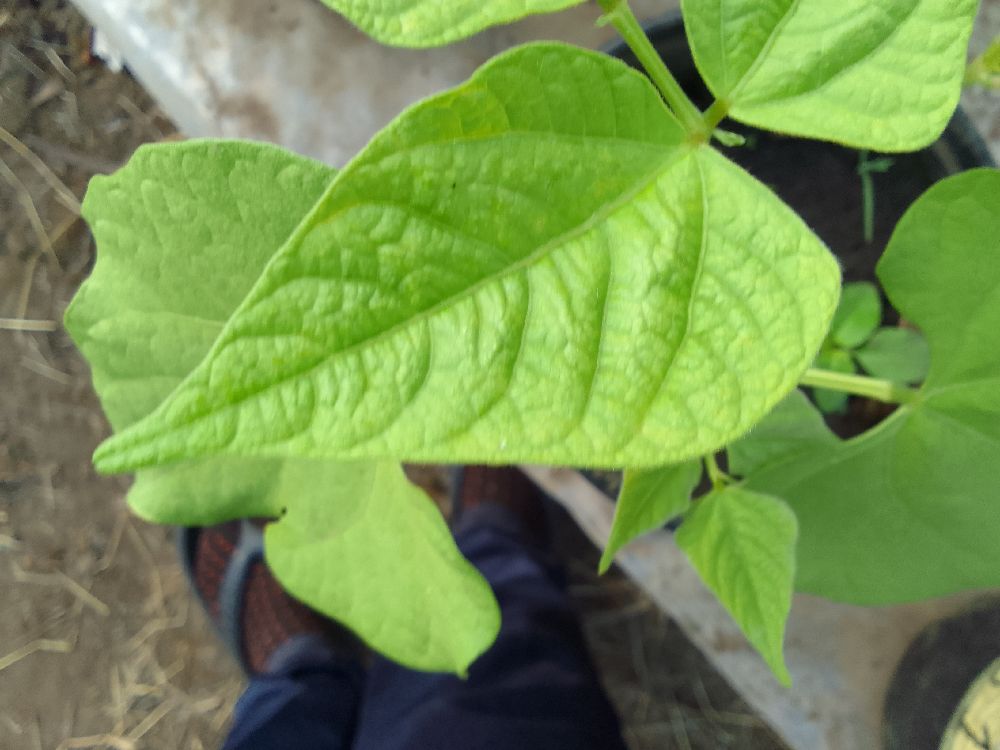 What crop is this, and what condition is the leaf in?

common bean, healthy
